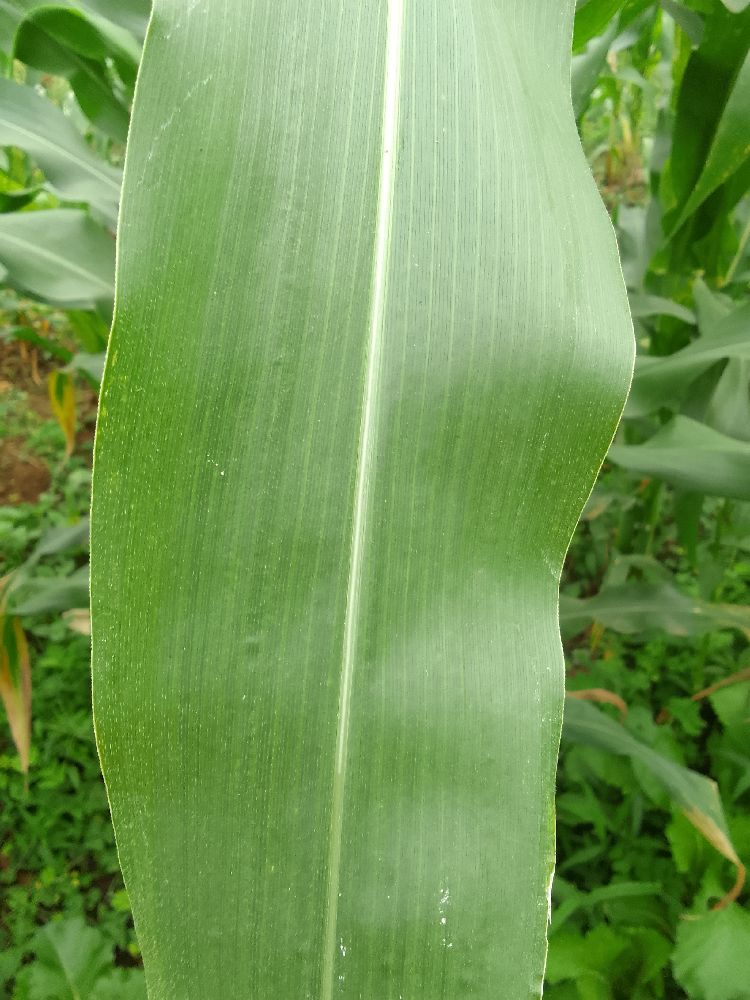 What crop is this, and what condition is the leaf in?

maize, healthy
